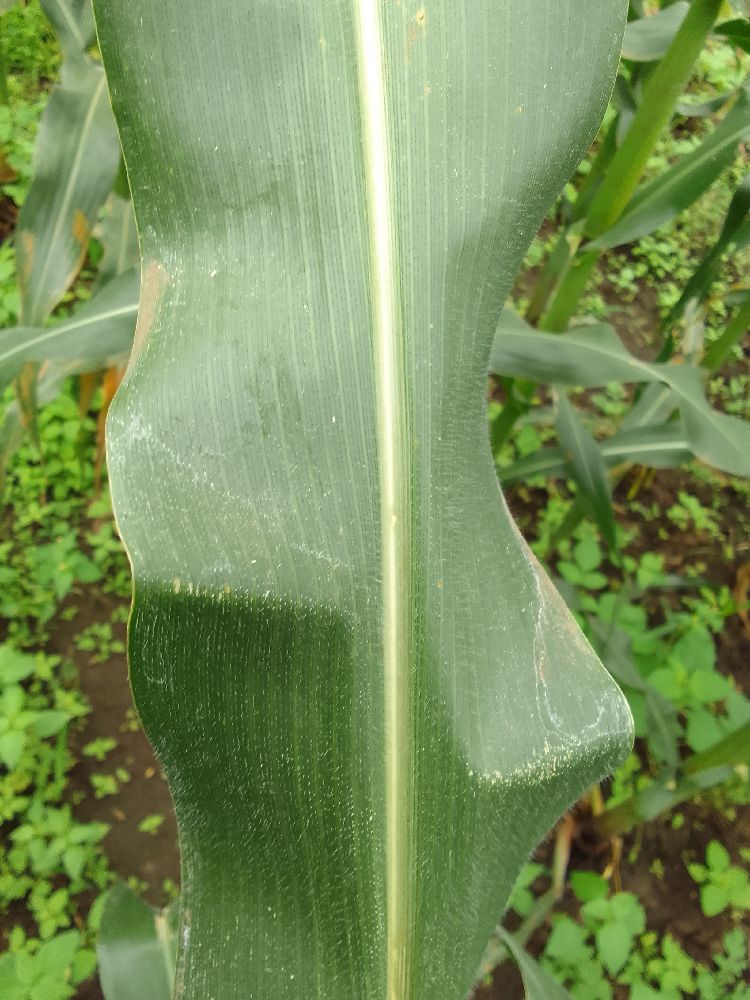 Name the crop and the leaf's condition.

maize, healthy
